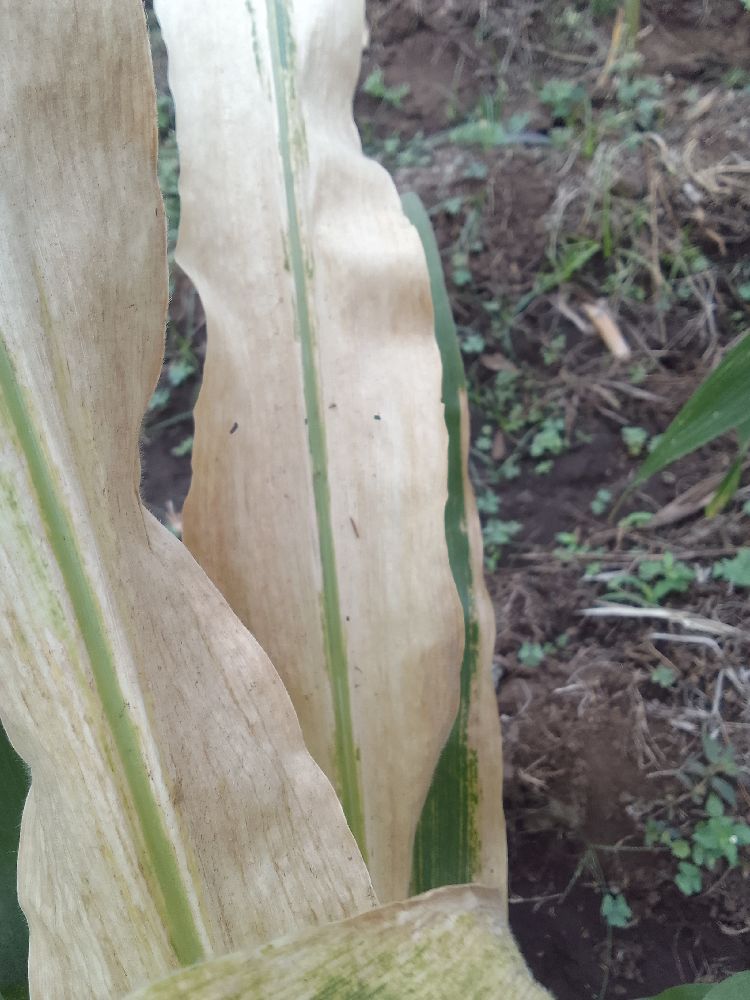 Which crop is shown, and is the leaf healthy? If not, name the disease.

maize, maize lethal necrosis
